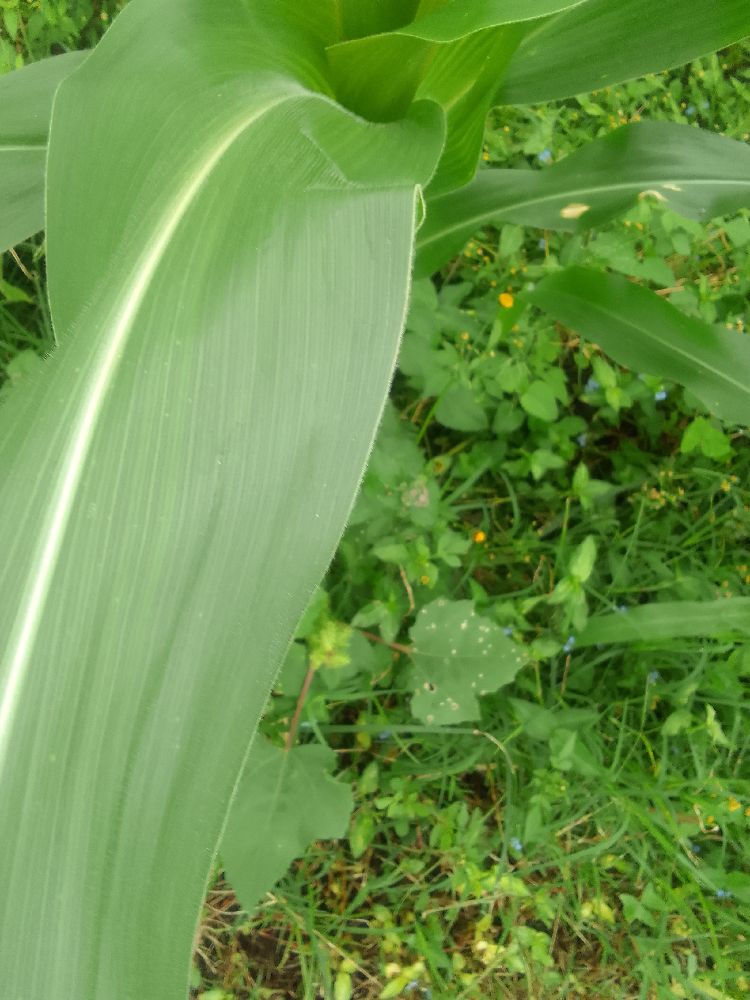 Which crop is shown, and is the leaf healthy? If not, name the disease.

maize, healthy
